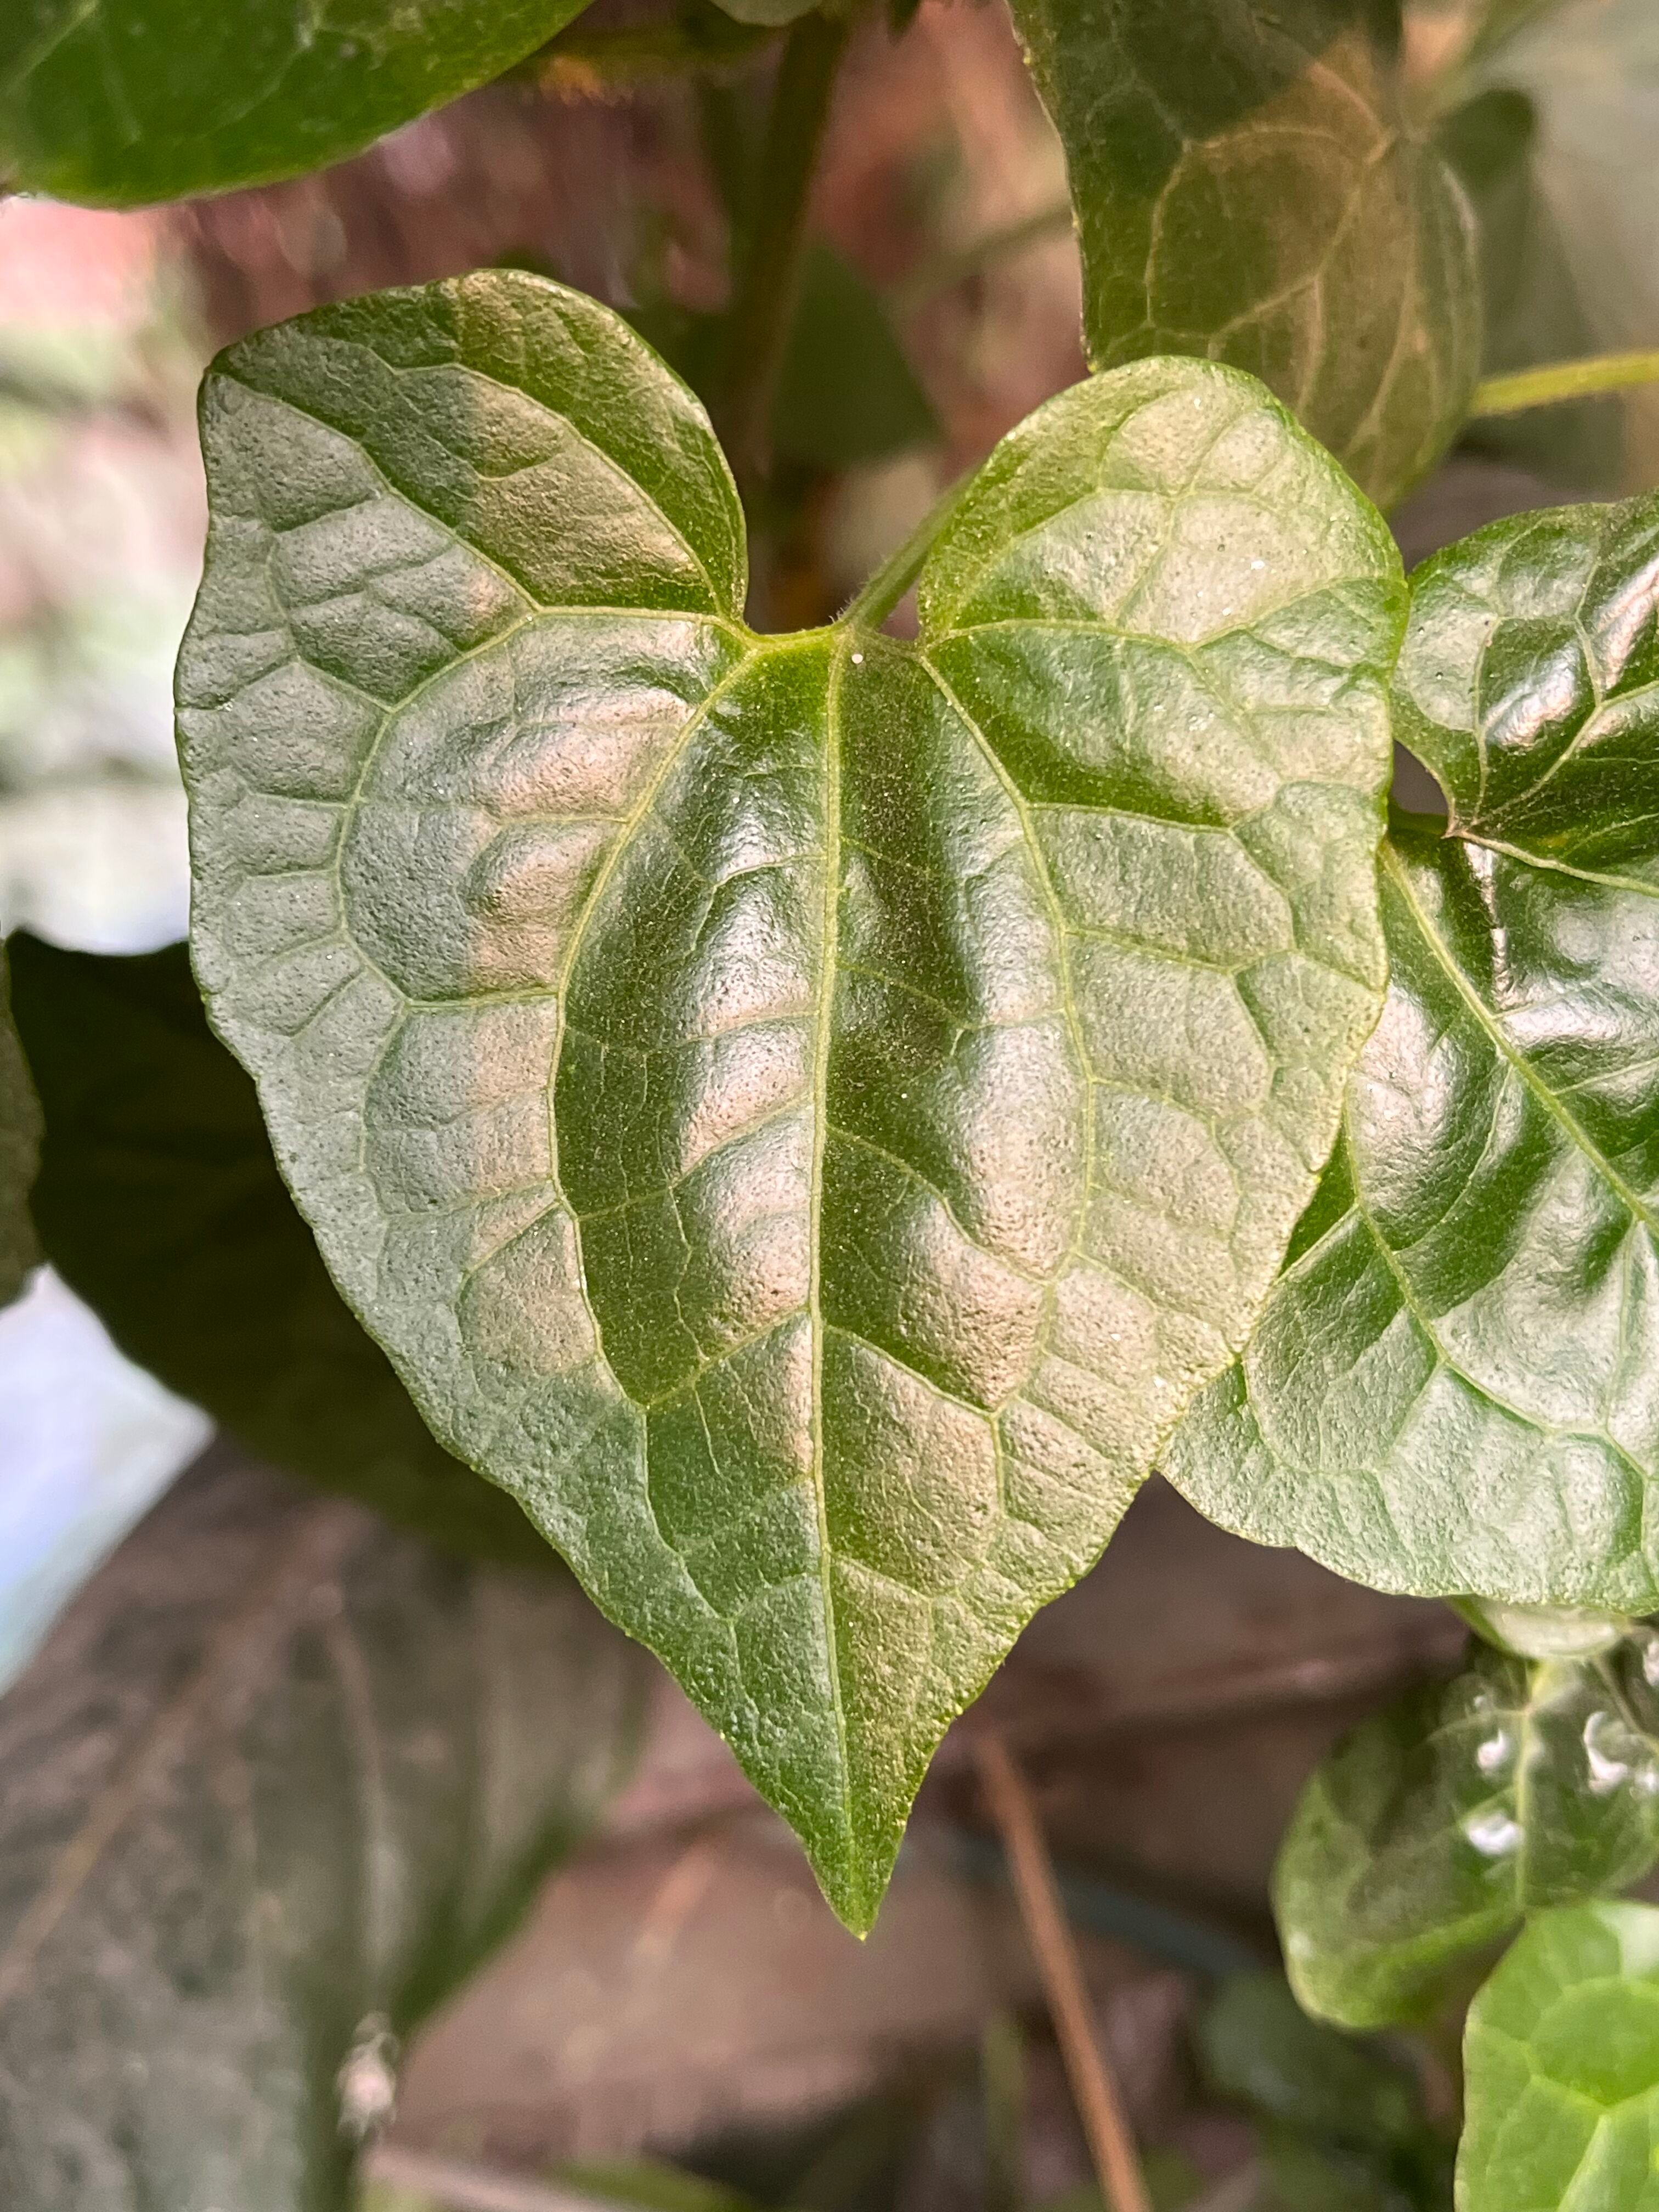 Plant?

bitter vine
